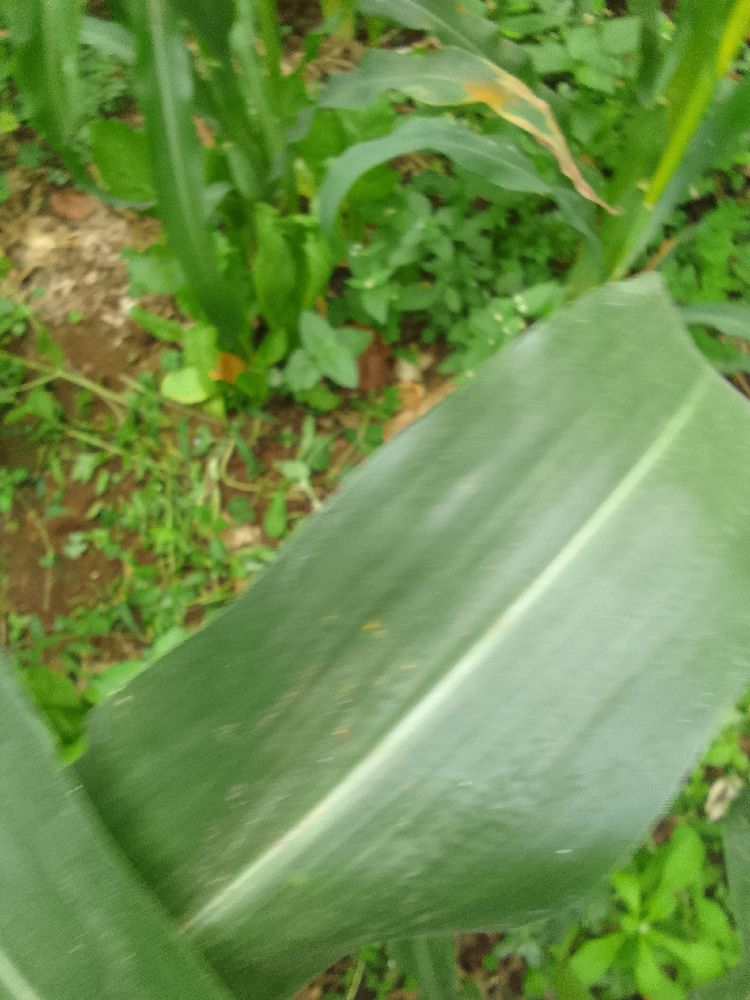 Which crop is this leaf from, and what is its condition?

maize, healthy
